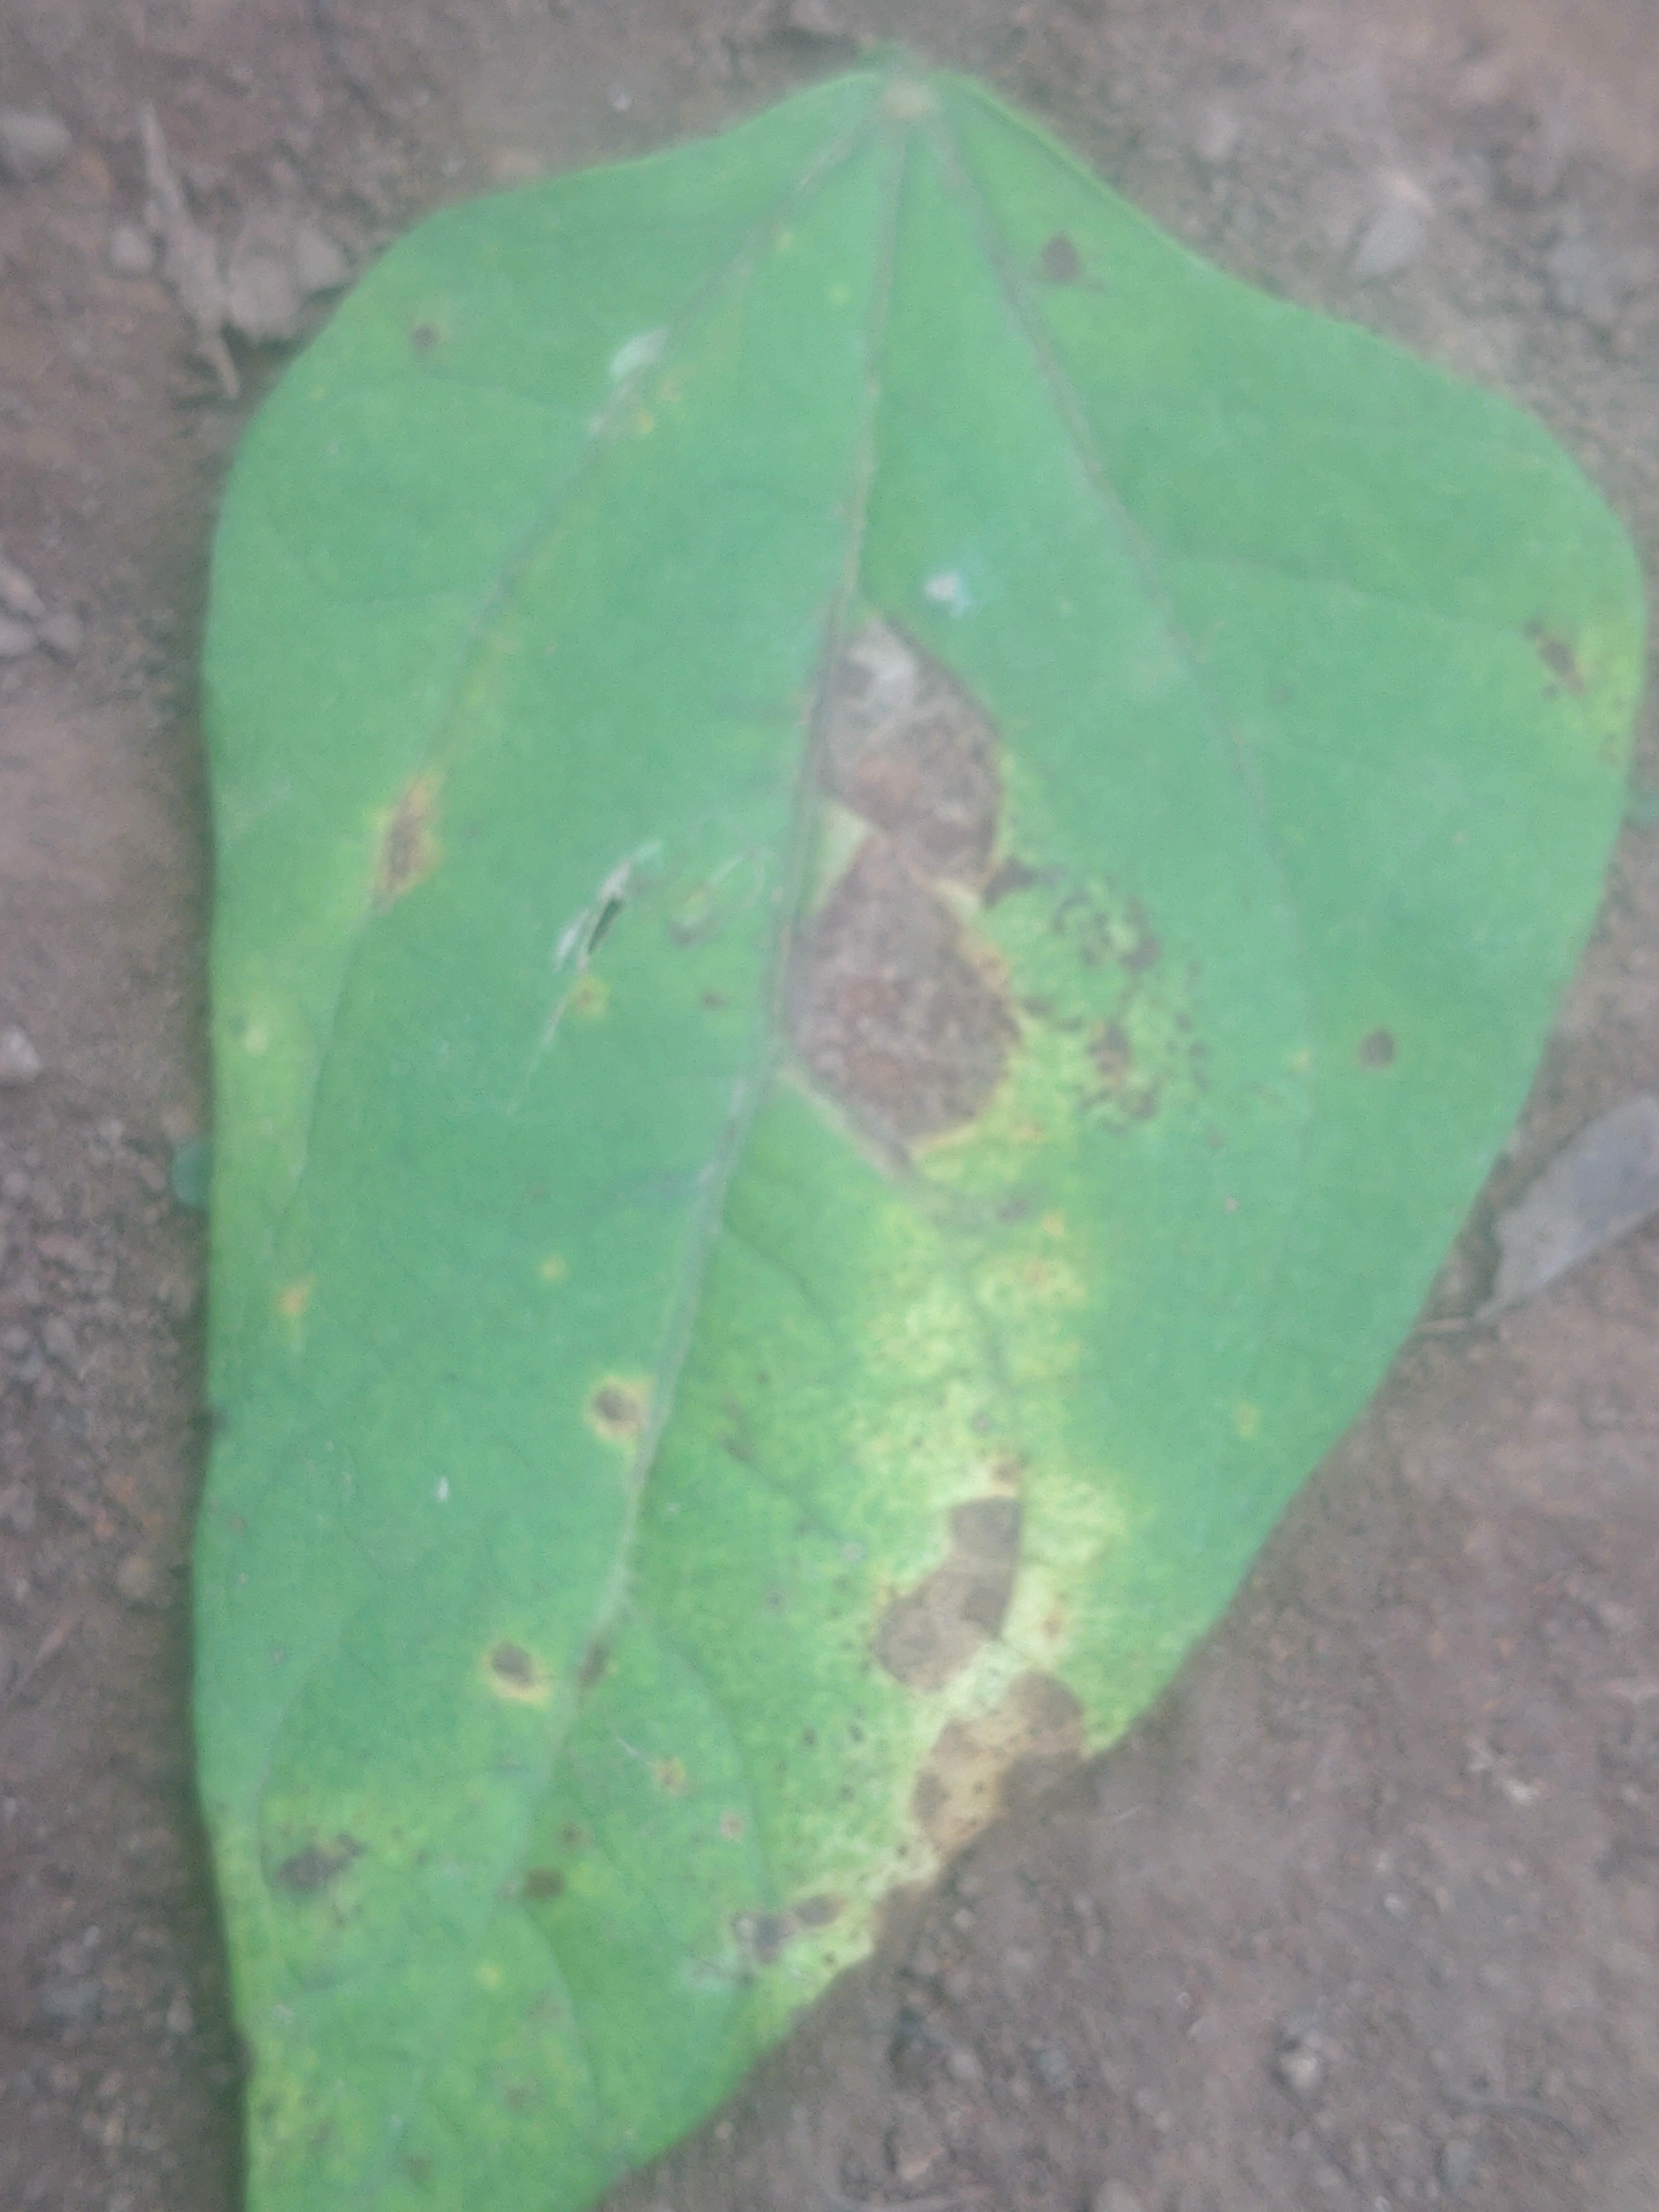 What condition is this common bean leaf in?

rust
